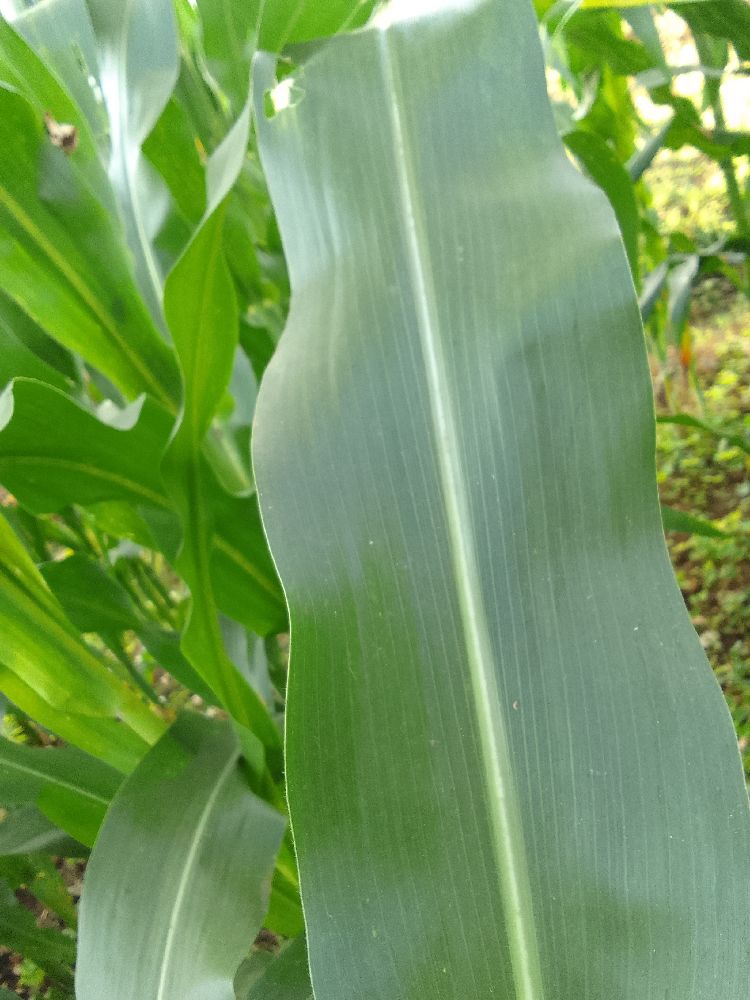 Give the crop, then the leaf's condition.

maize, healthy
